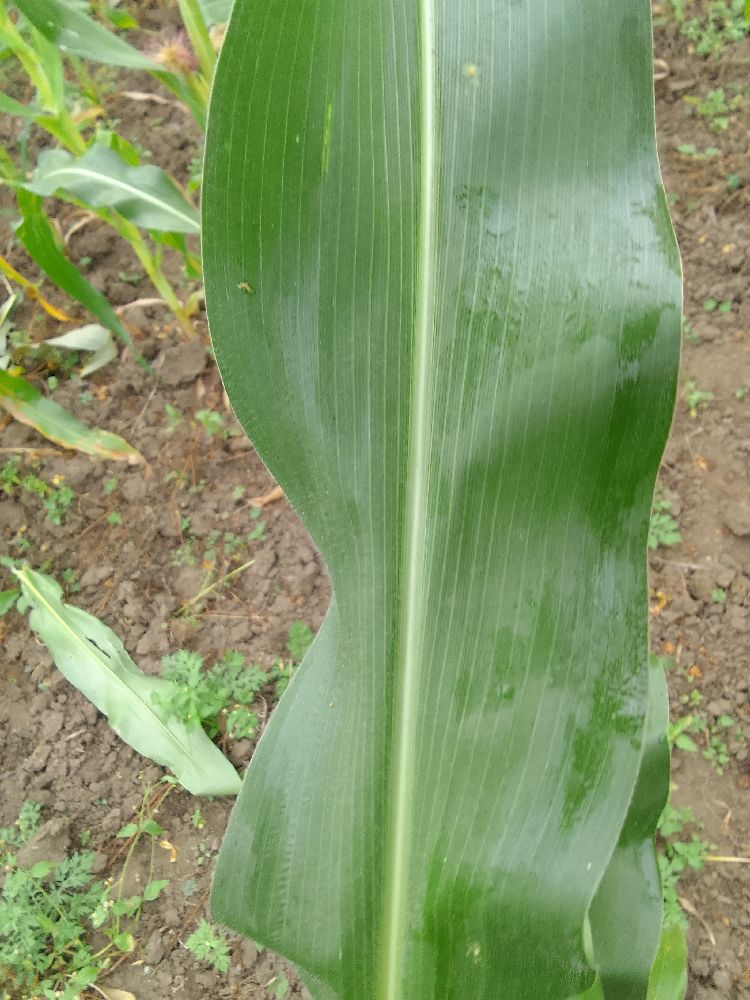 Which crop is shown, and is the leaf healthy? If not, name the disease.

maize, healthy
